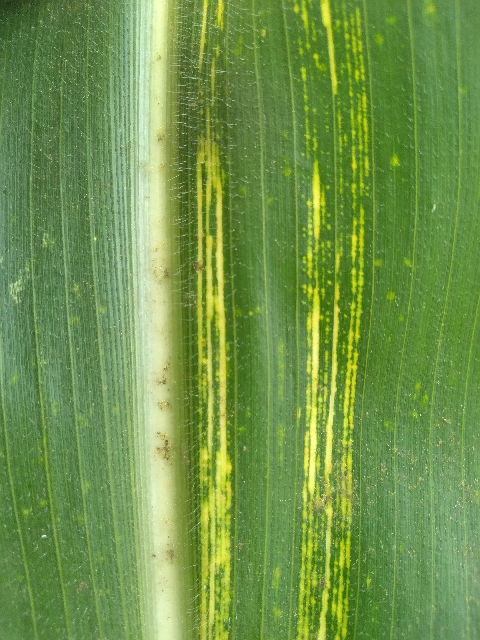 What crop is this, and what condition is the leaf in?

maize, maize streak virus
